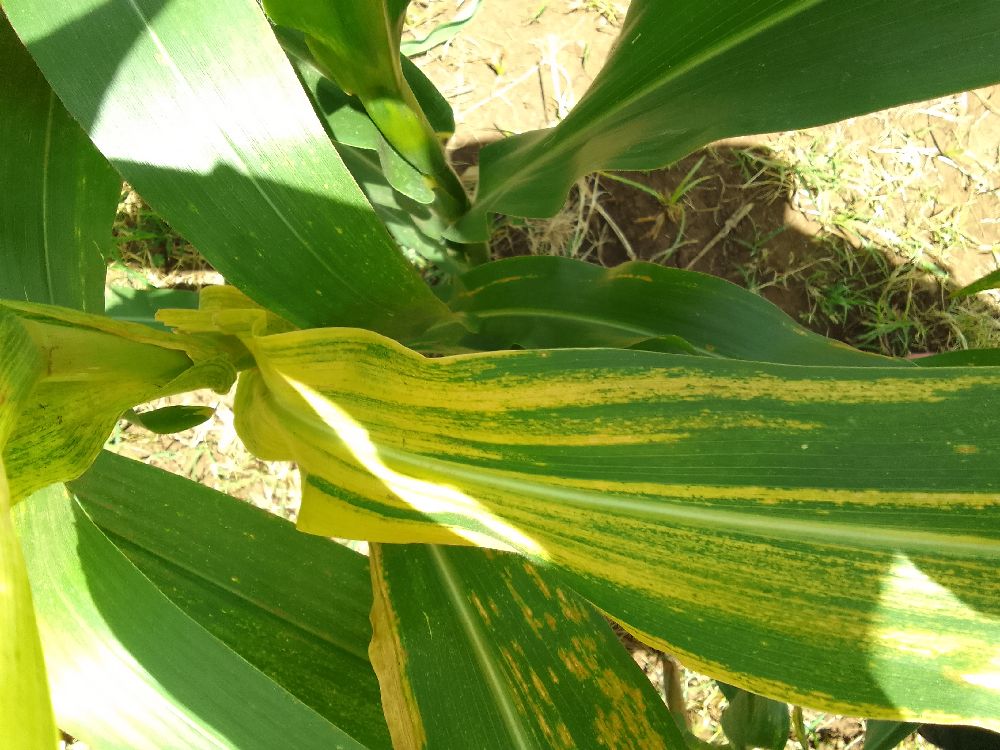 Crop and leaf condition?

maize, maize lethal necrosis
